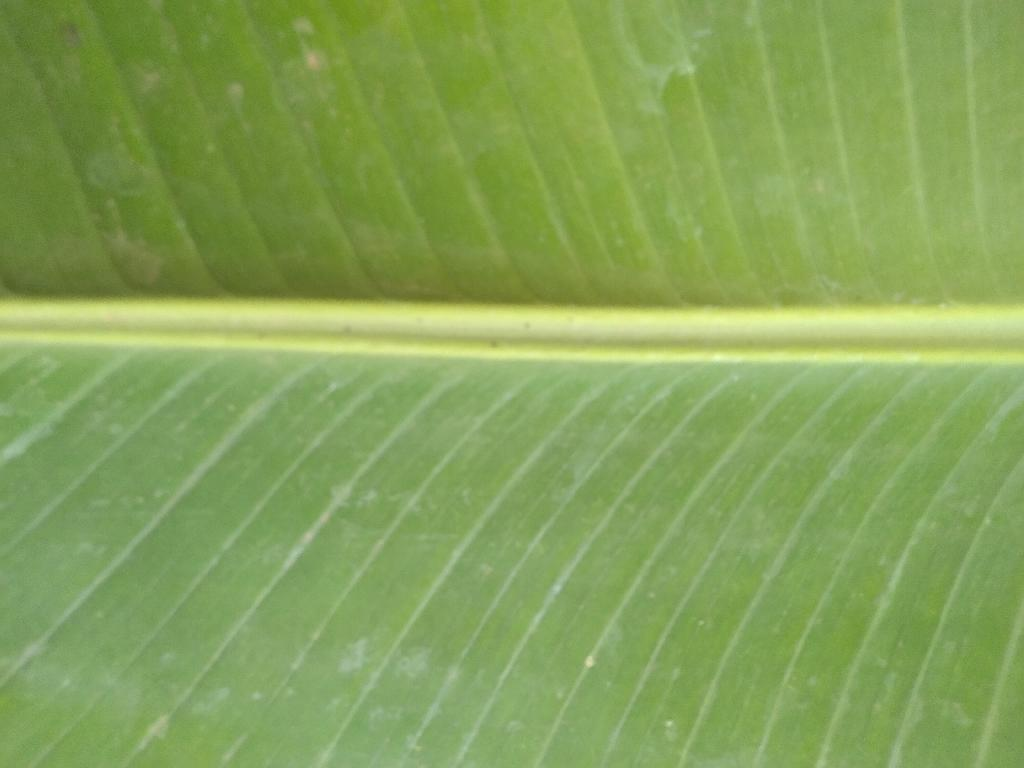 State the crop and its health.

banana, healthy
